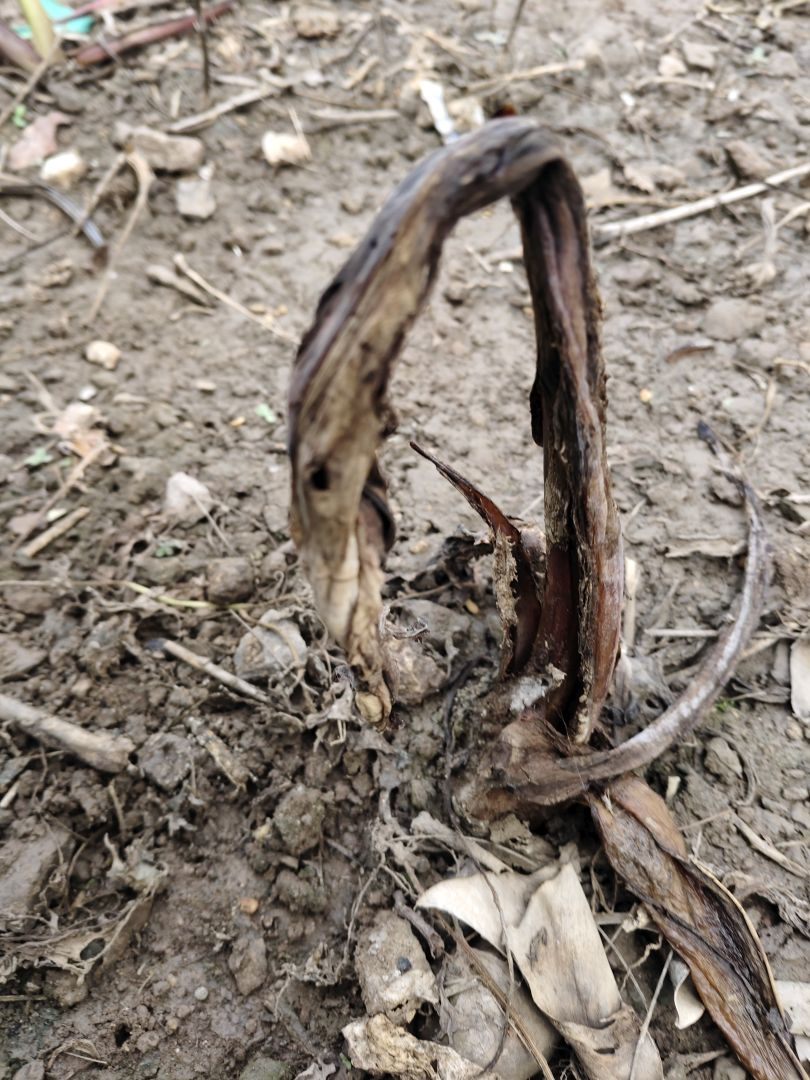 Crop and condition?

taro, root rot
